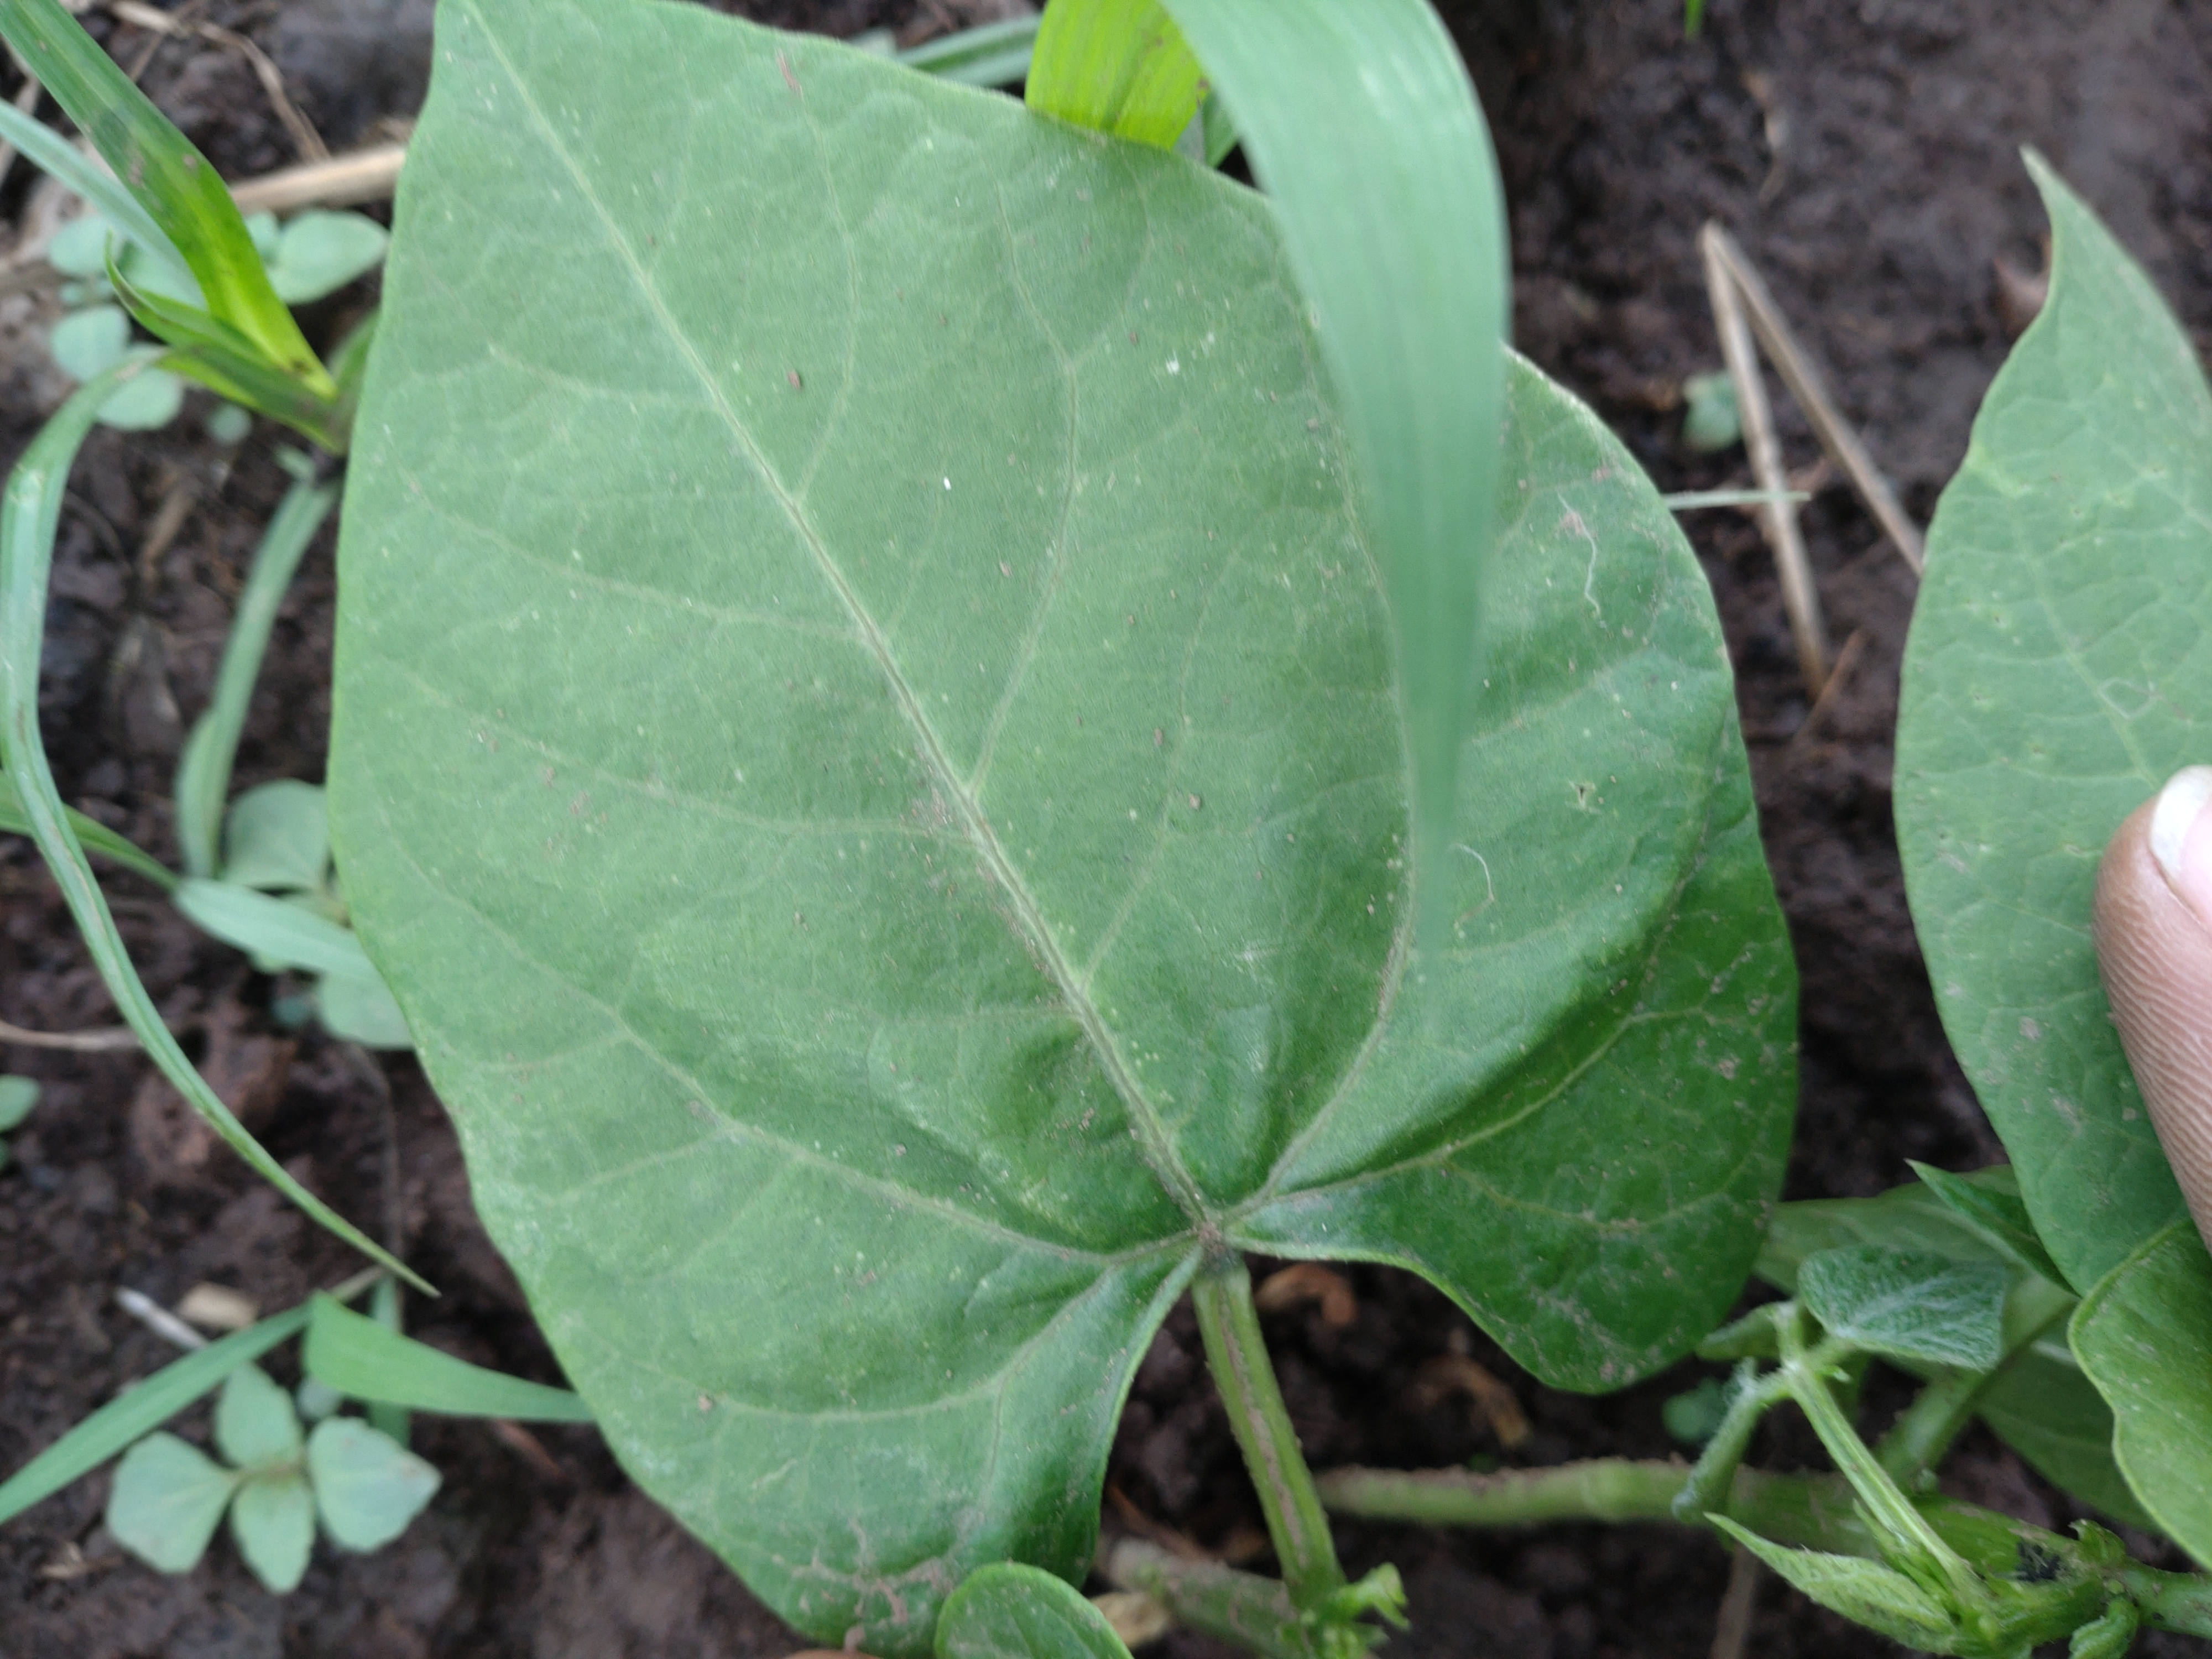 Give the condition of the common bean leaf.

healthy
